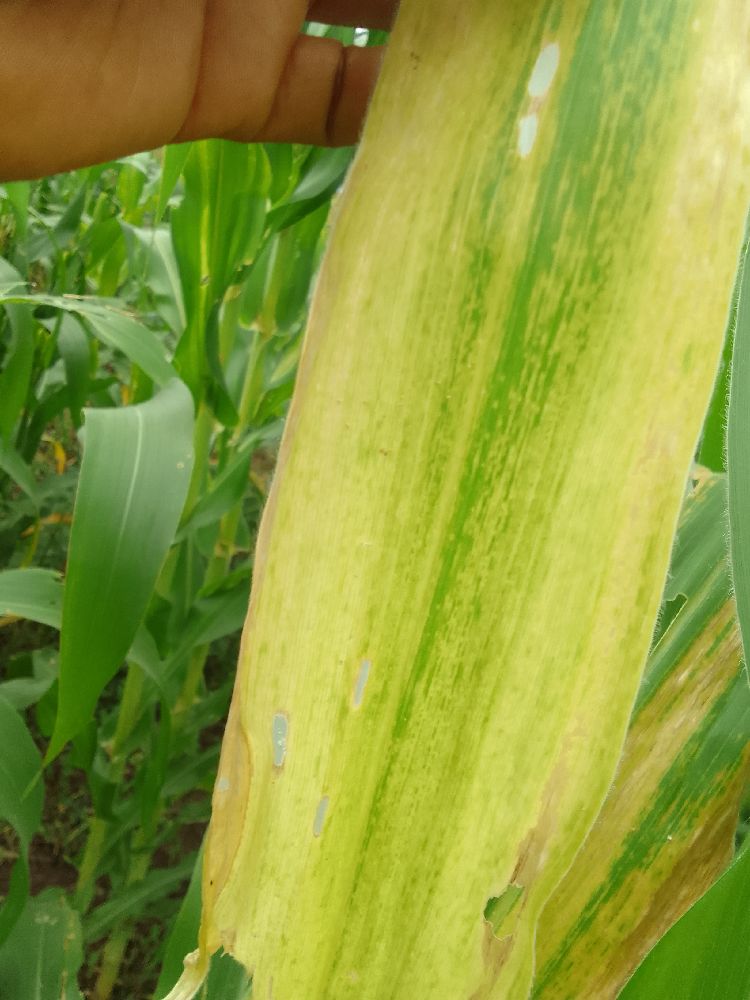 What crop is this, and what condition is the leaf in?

maize, maize lethal necrosis
